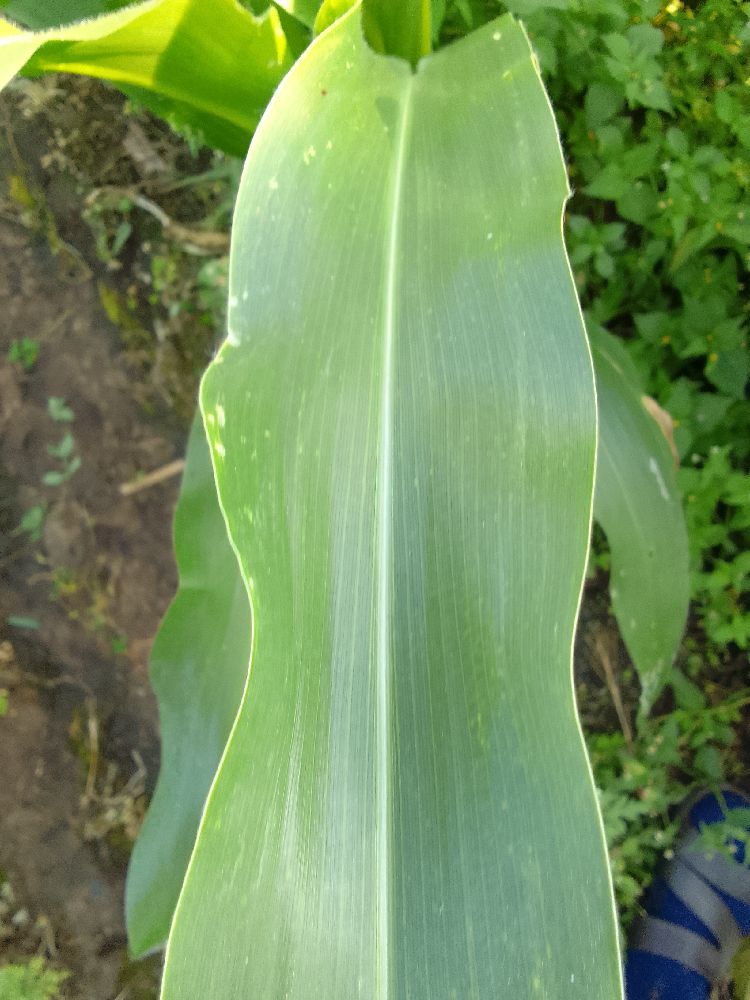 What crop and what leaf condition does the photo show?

maize, healthy
